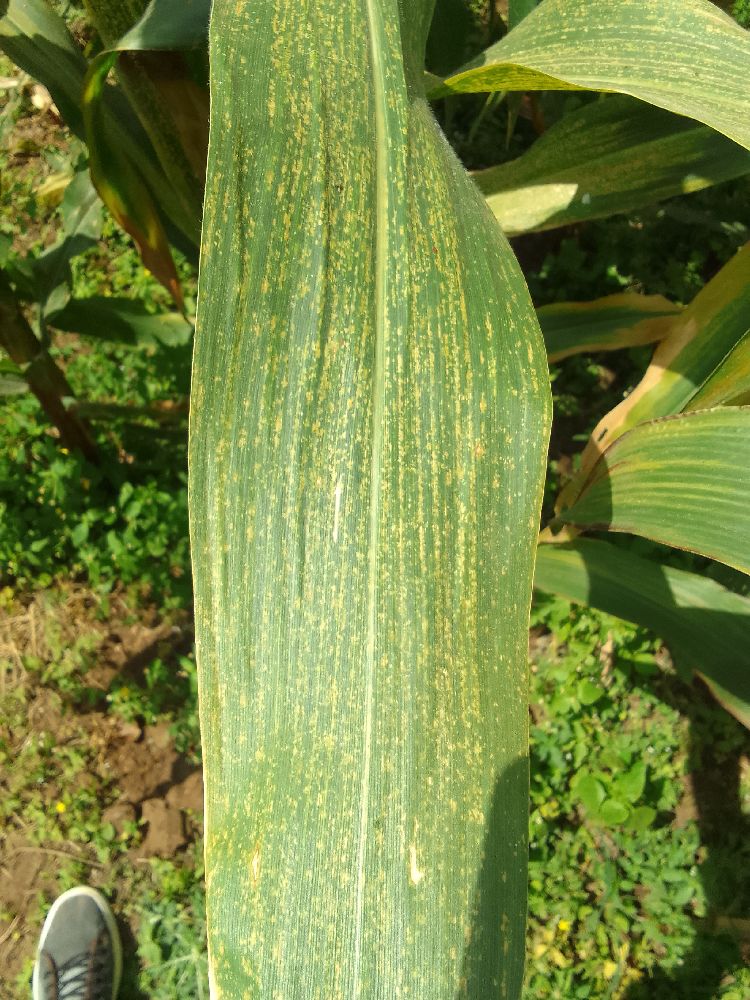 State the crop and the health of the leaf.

maize, maize streak virus
